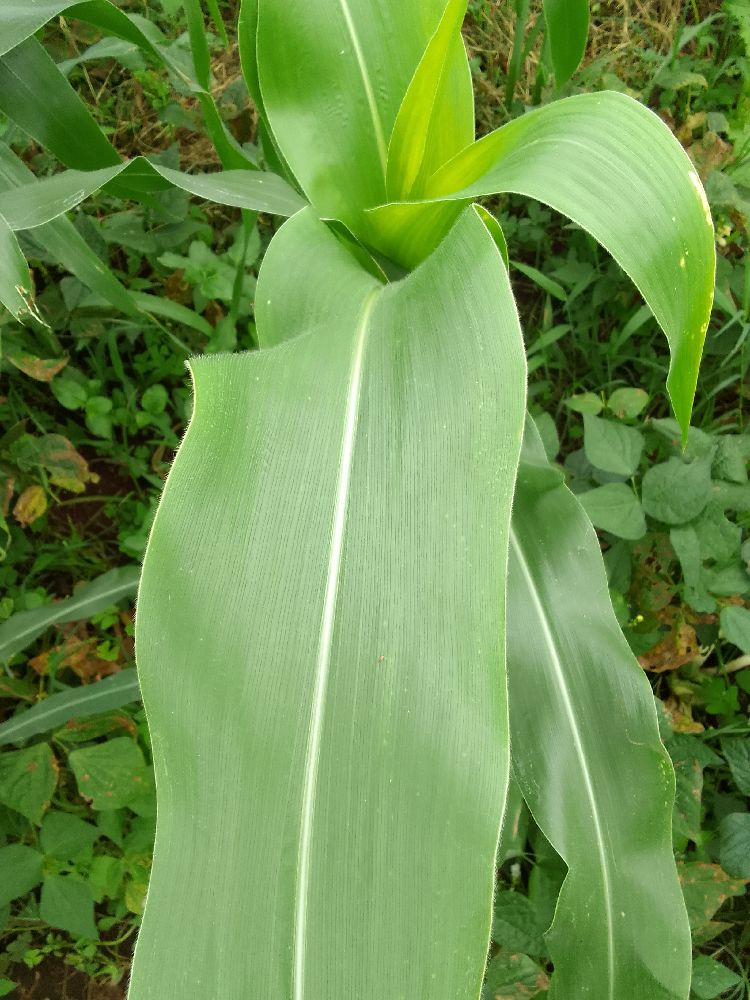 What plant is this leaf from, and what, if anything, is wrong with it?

maize, healthy
